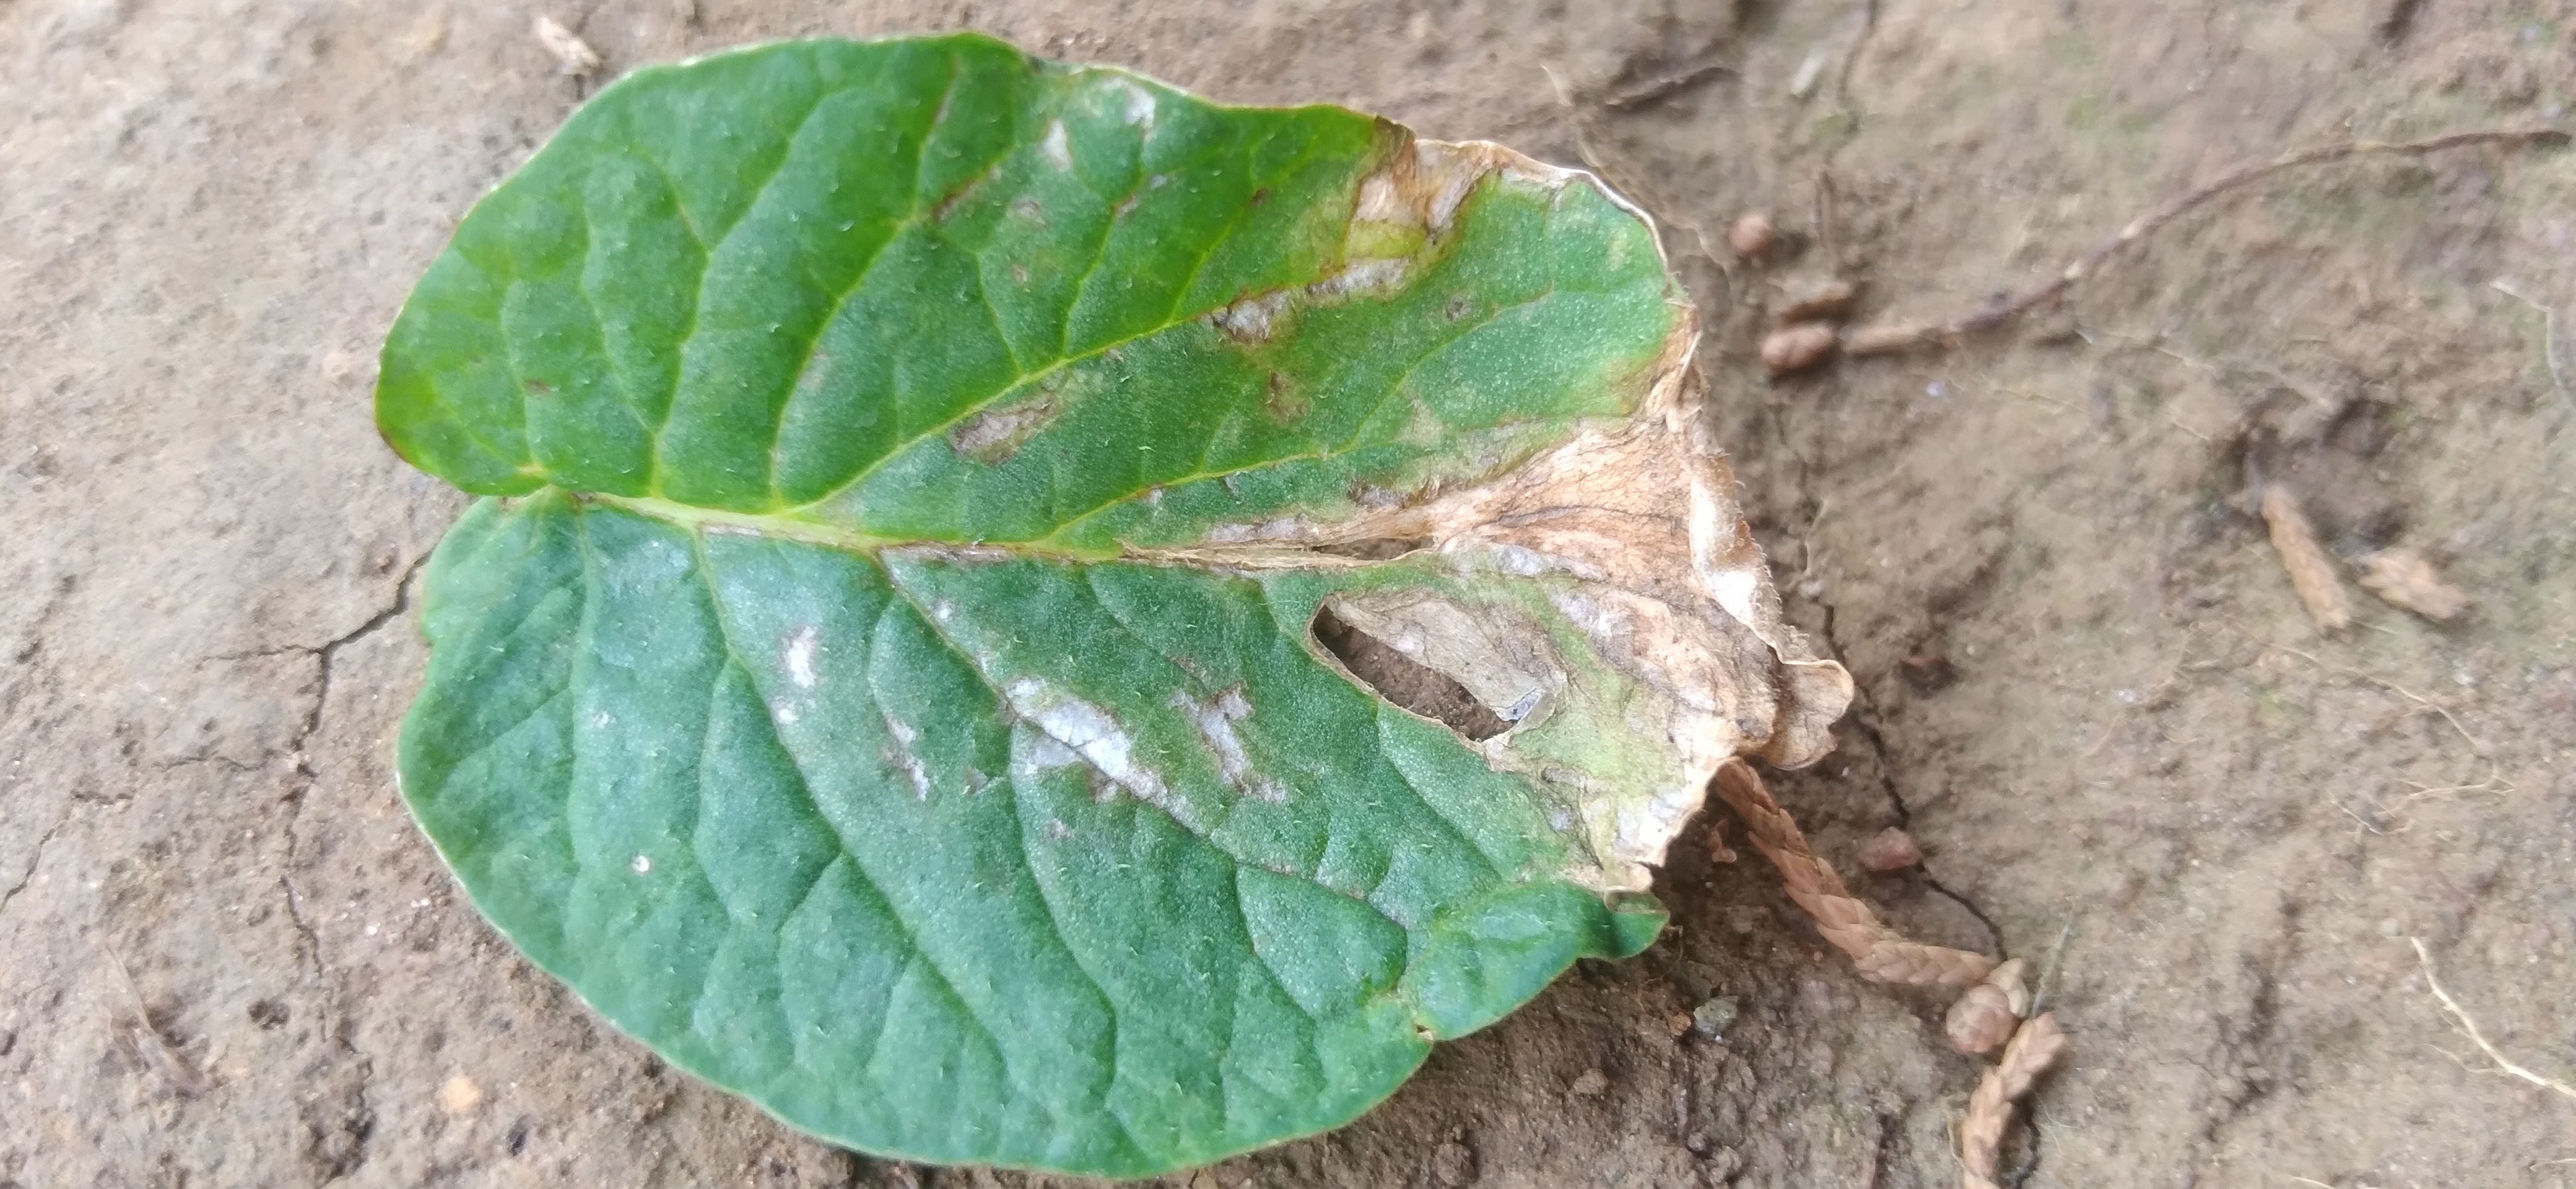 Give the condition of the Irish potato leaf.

early blight
